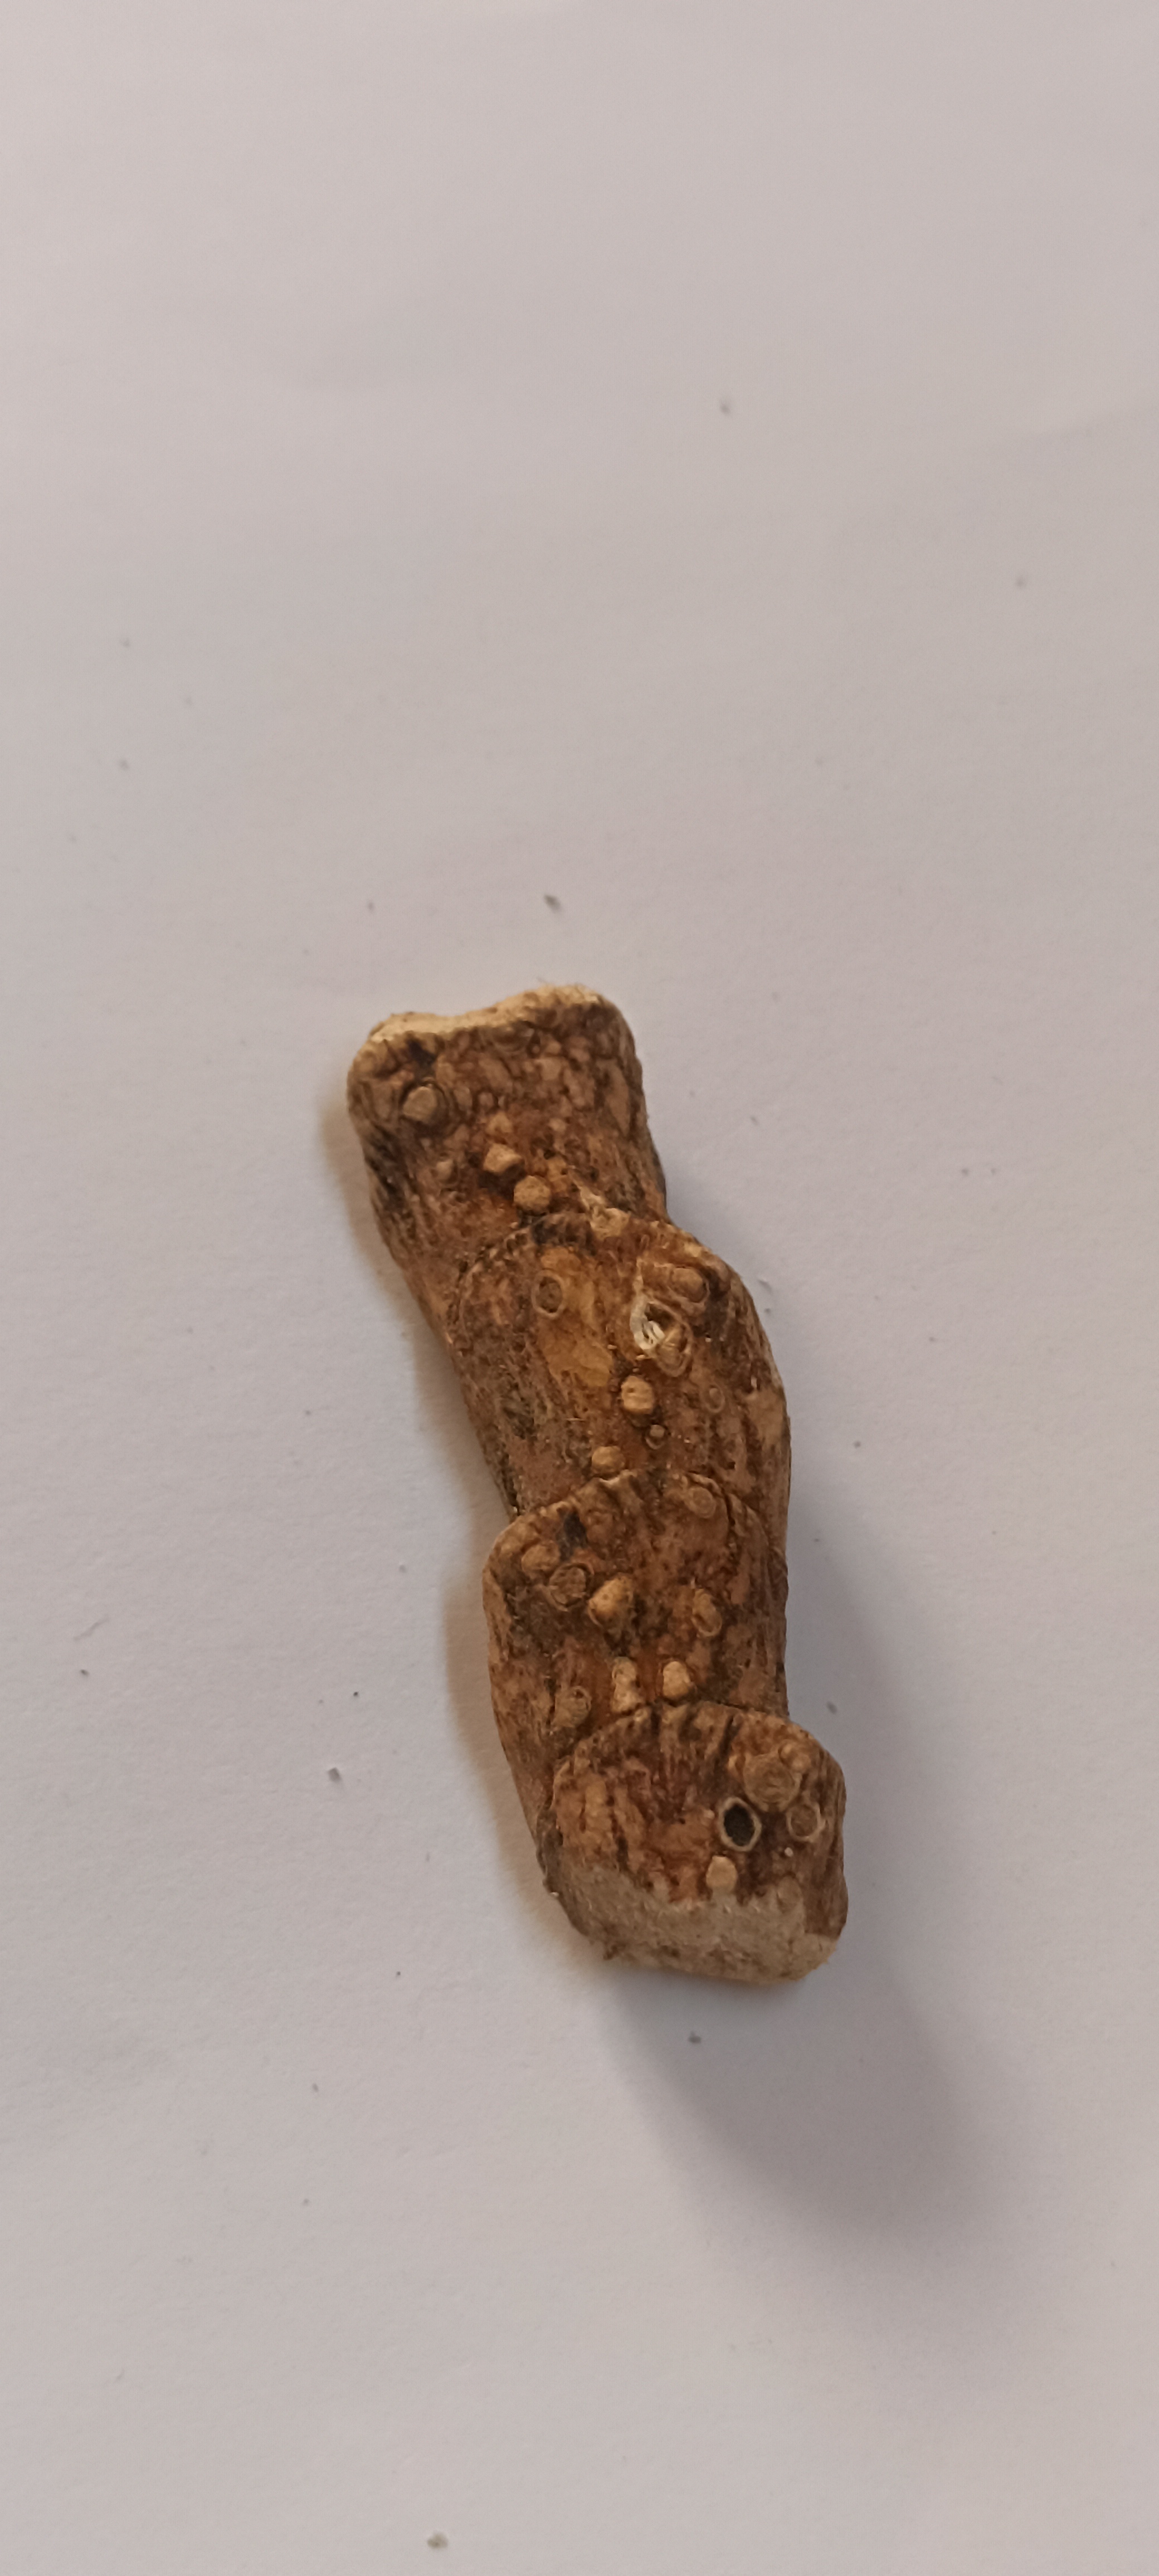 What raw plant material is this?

vekhand
